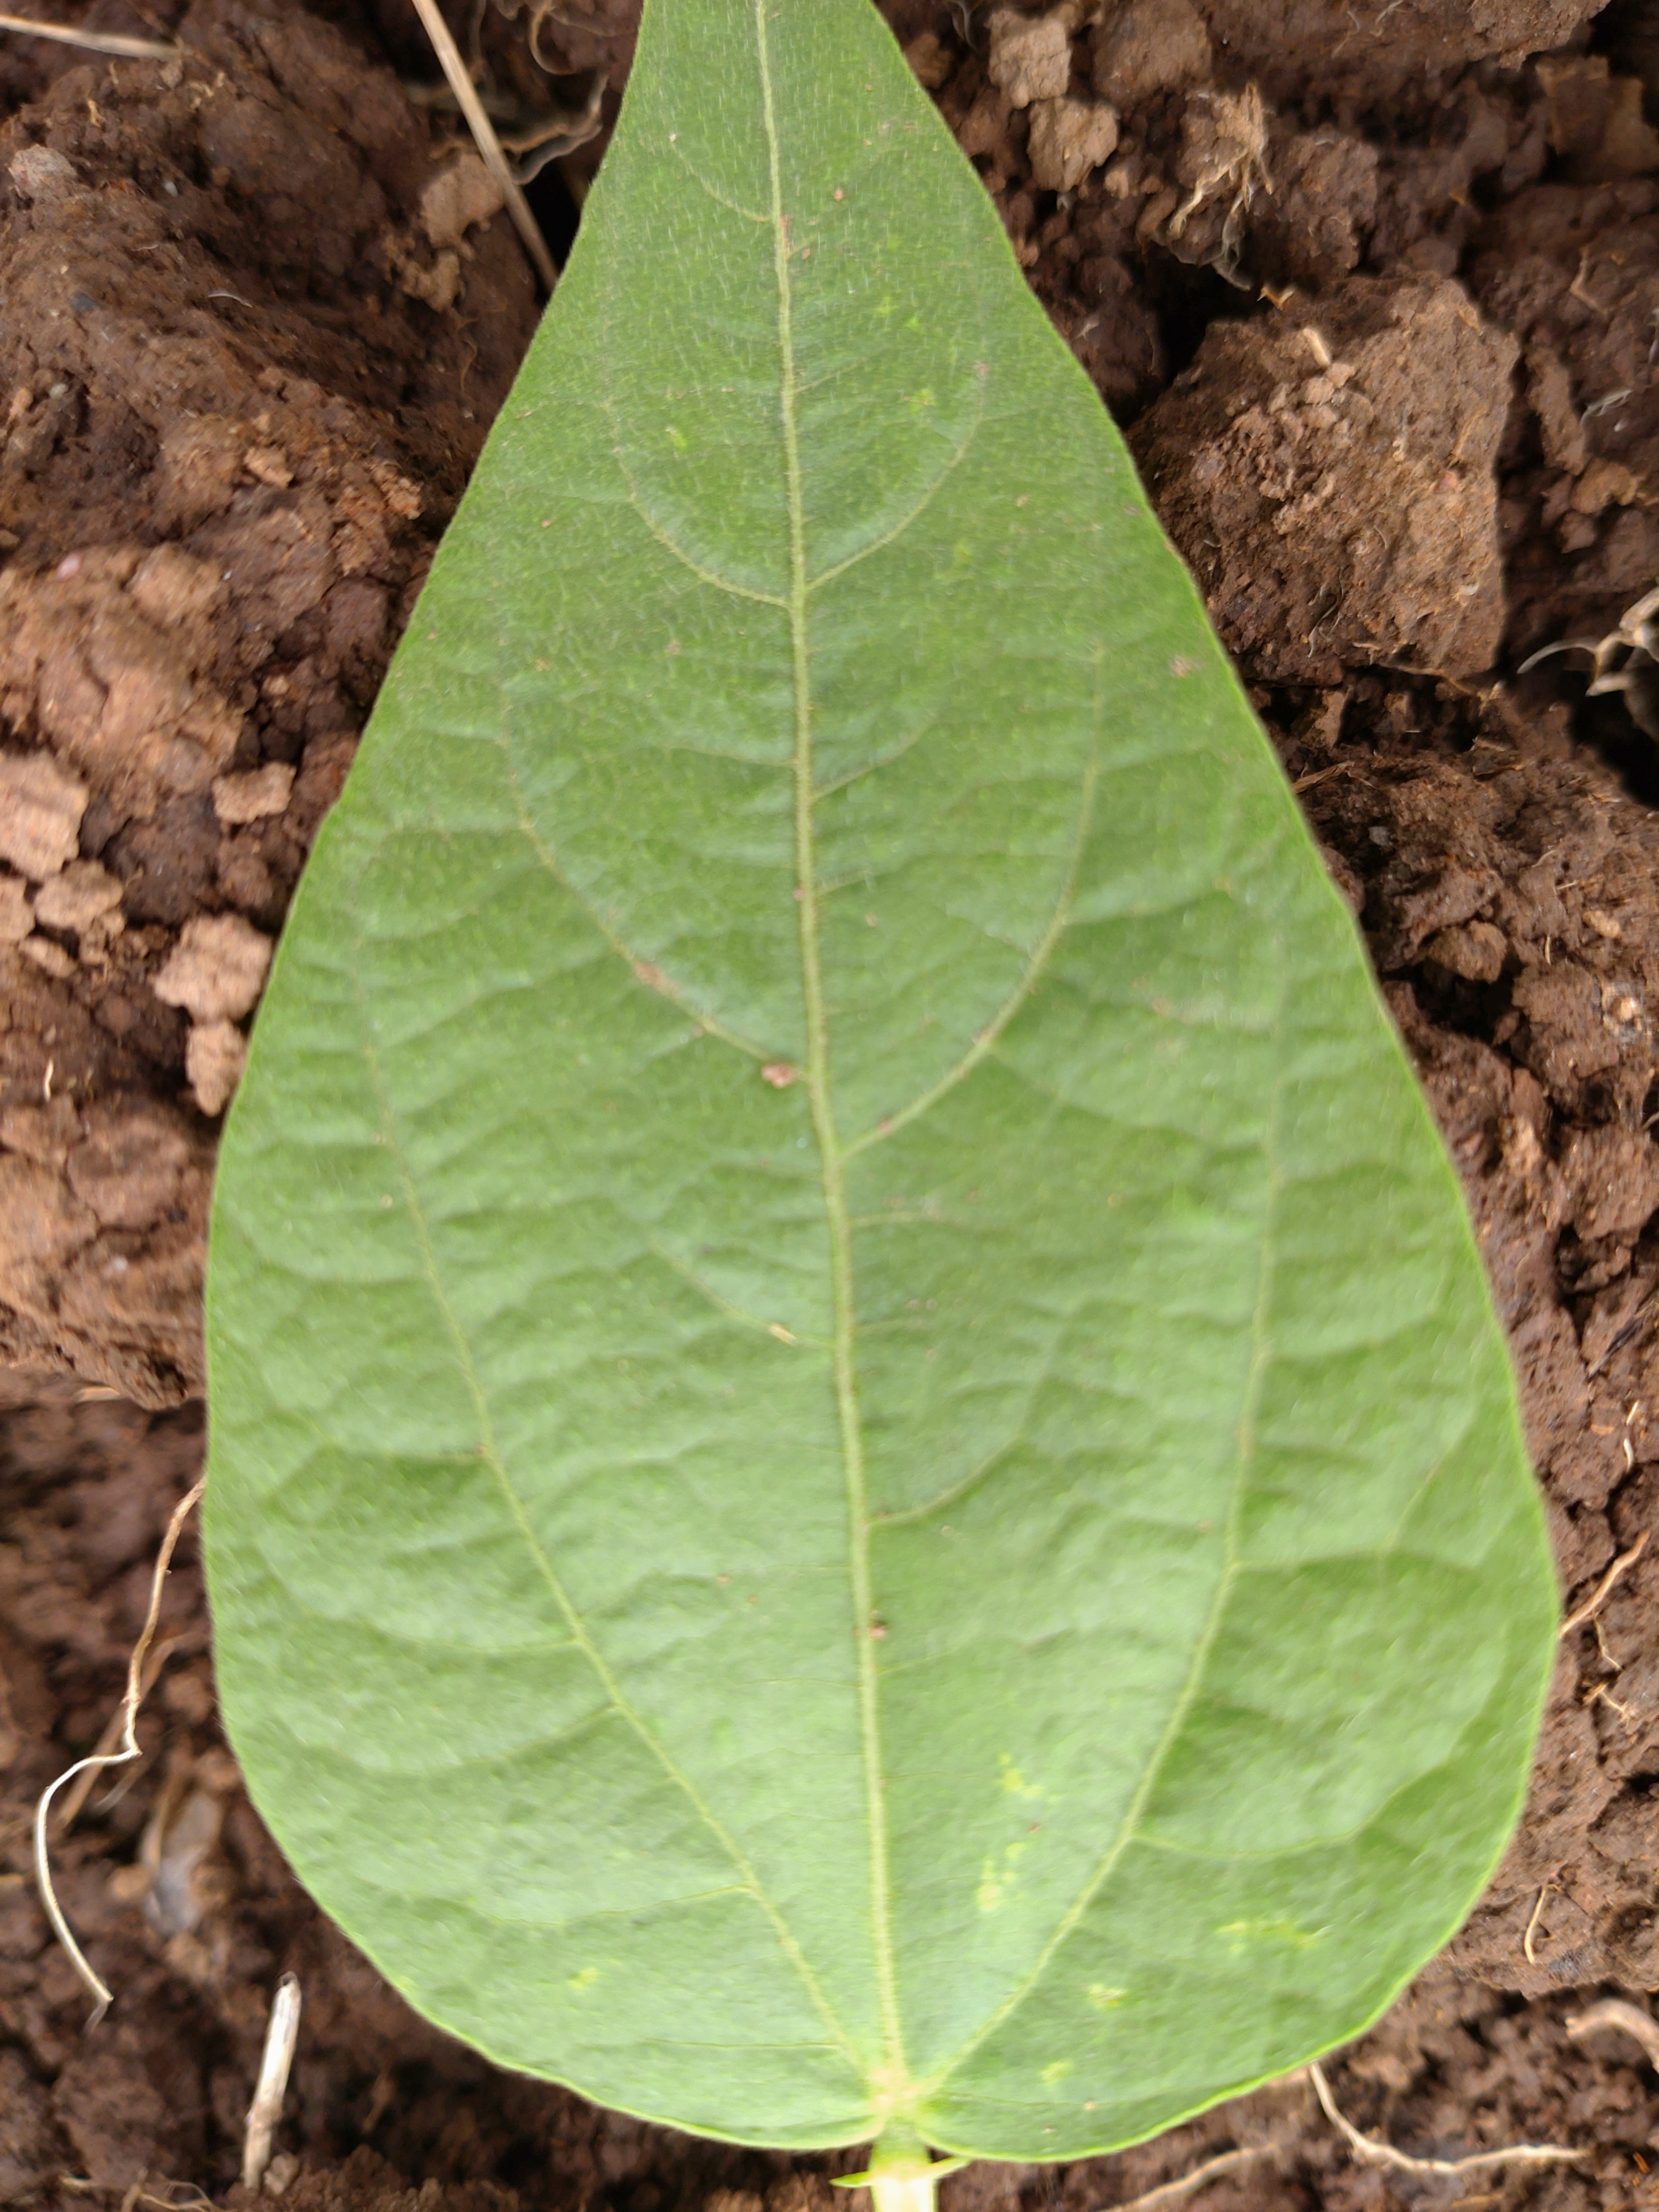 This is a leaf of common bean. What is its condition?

healthy
